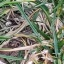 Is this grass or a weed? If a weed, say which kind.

grass
